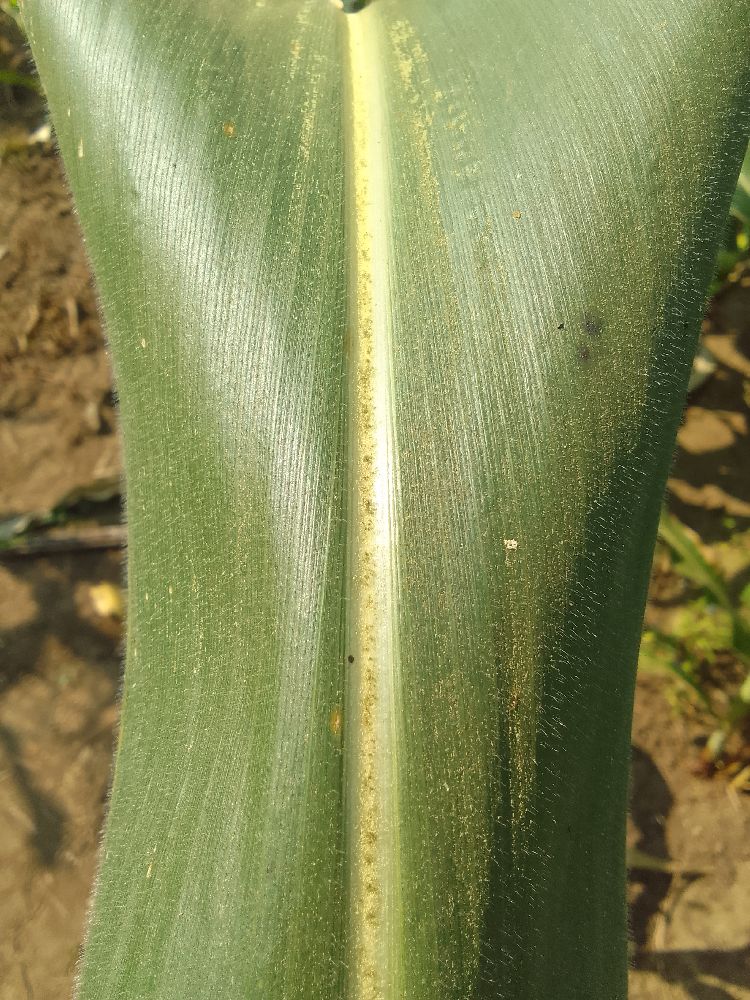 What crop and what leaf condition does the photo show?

maize, healthy
